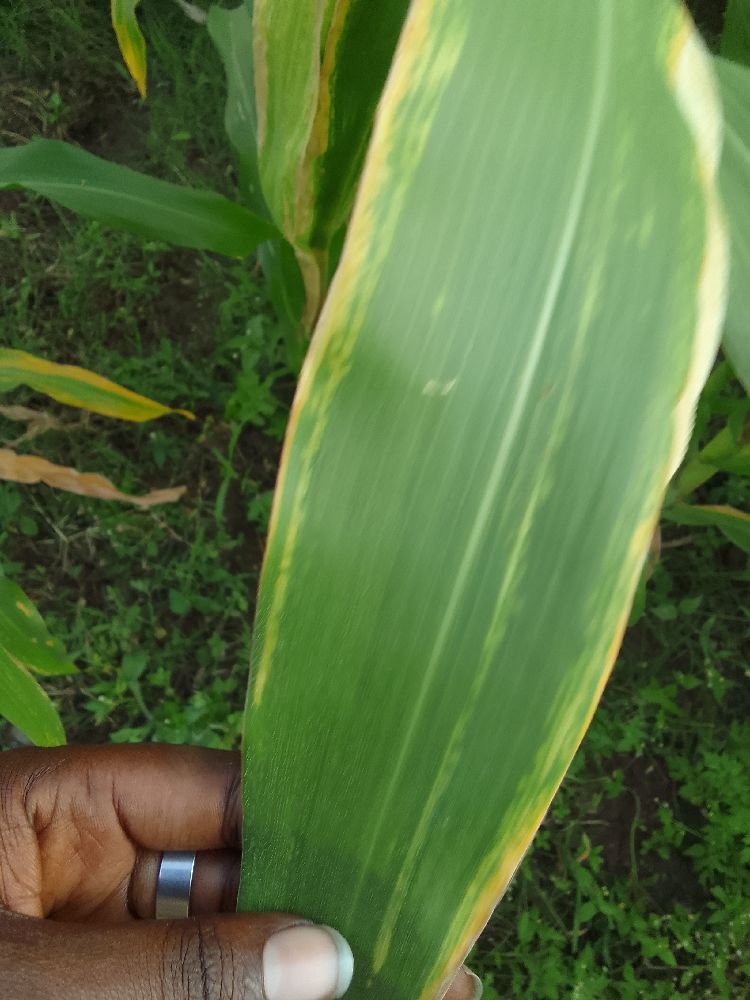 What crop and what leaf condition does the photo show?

maize, maize lethal necrosis
